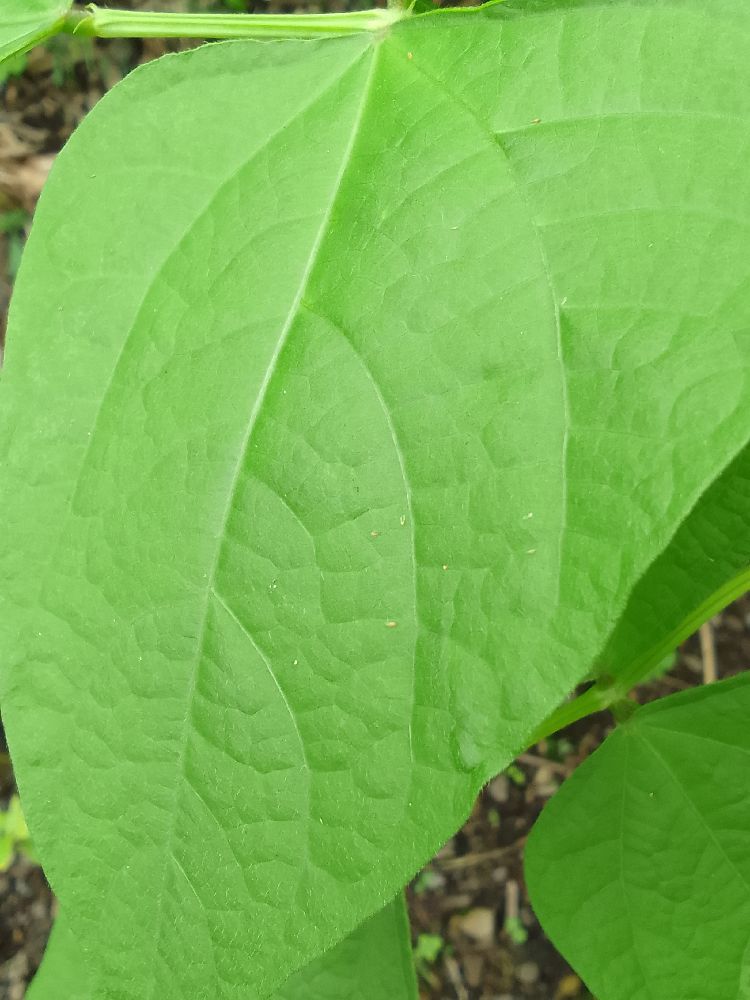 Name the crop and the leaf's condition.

common bean, healthy
